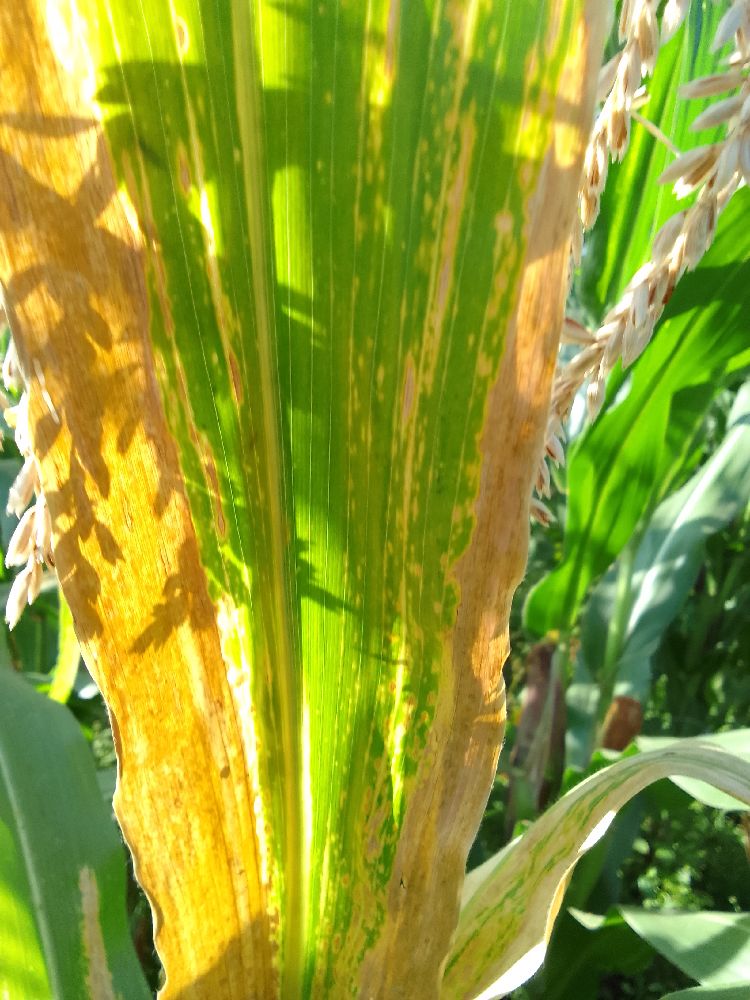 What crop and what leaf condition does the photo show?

maize, maize lethal necrosis
